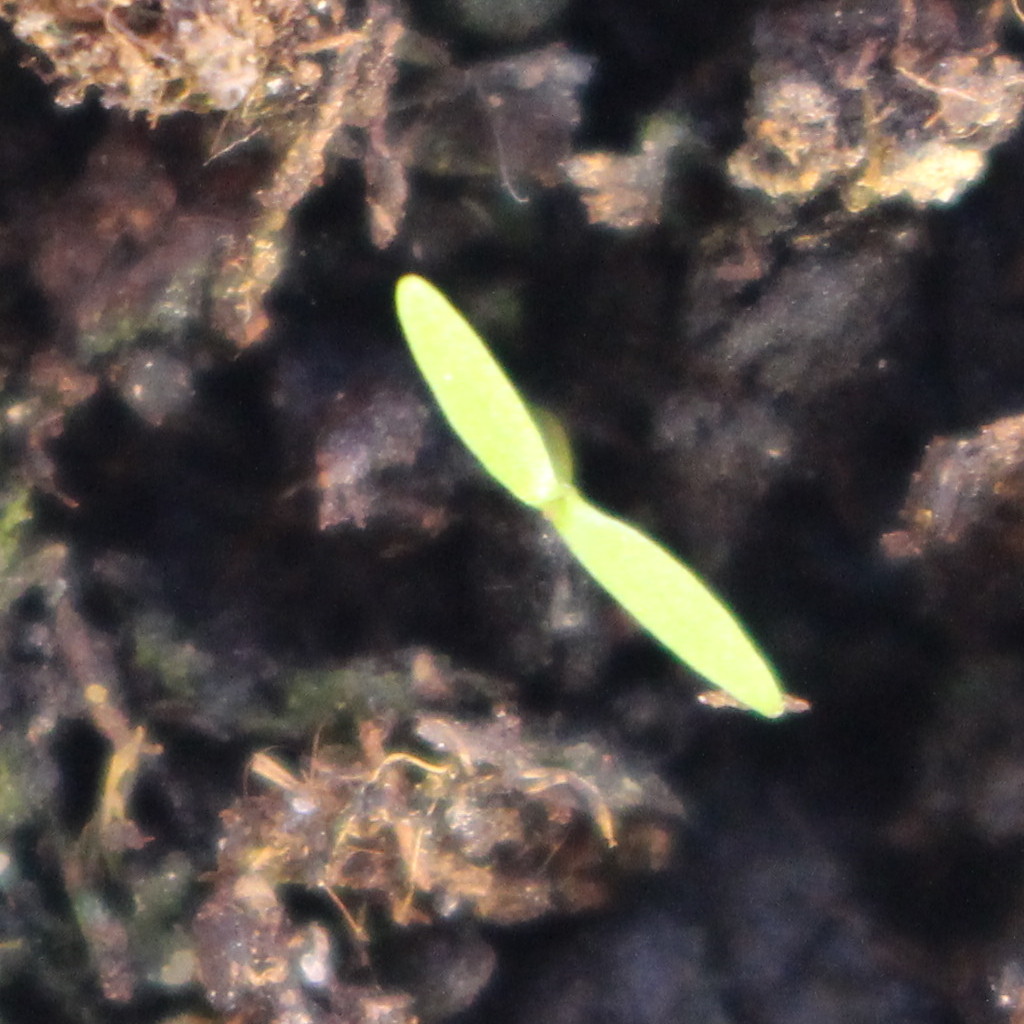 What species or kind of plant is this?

Papaver rhoeas
